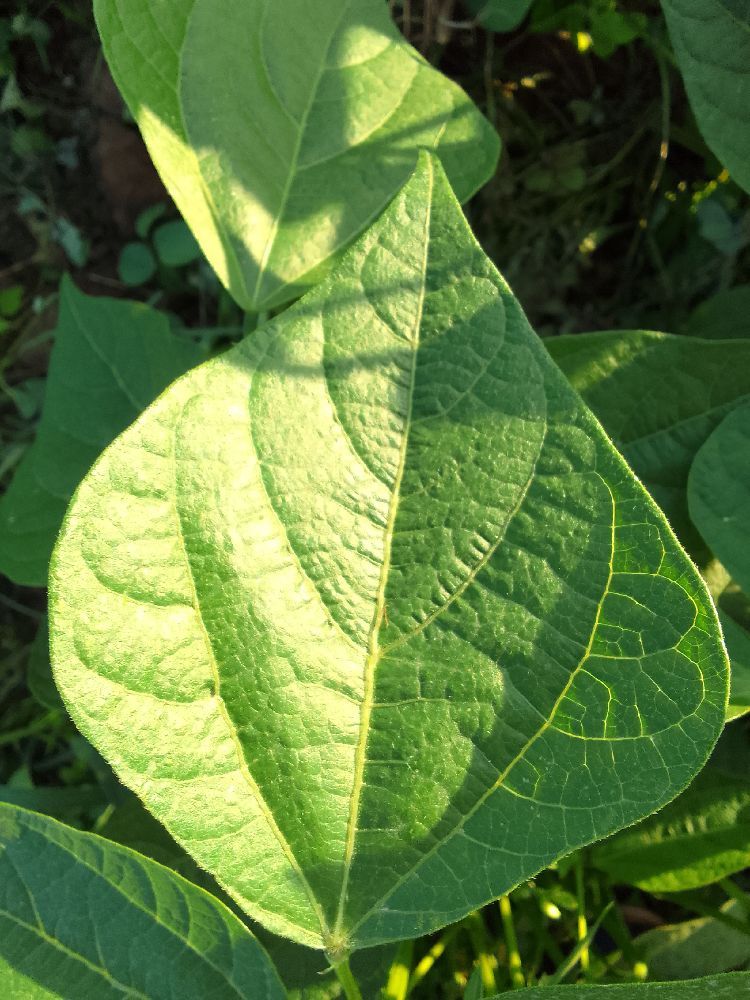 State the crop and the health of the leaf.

common bean, healthy
